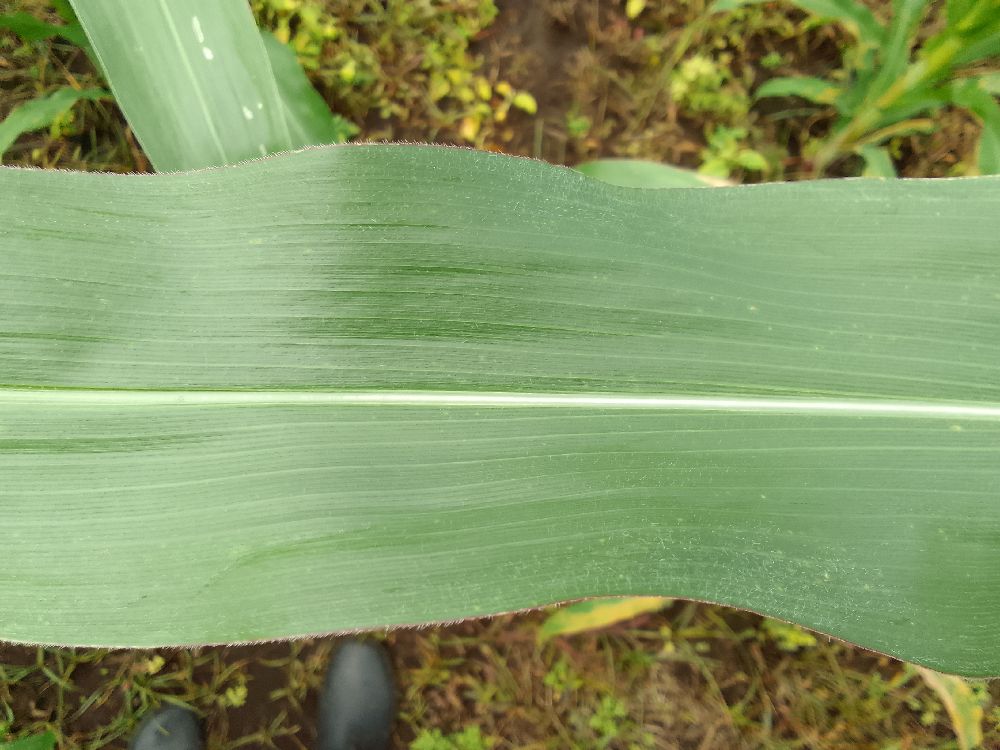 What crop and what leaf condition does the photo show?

maize, healthy
